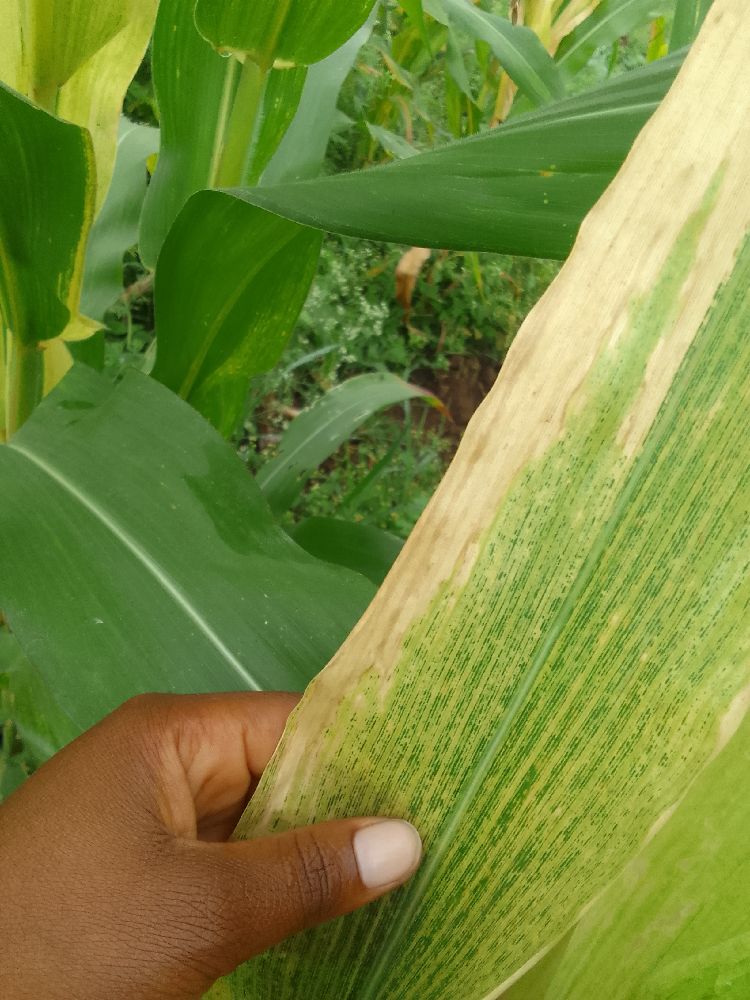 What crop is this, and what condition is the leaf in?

maize, maize lethal necrosis
